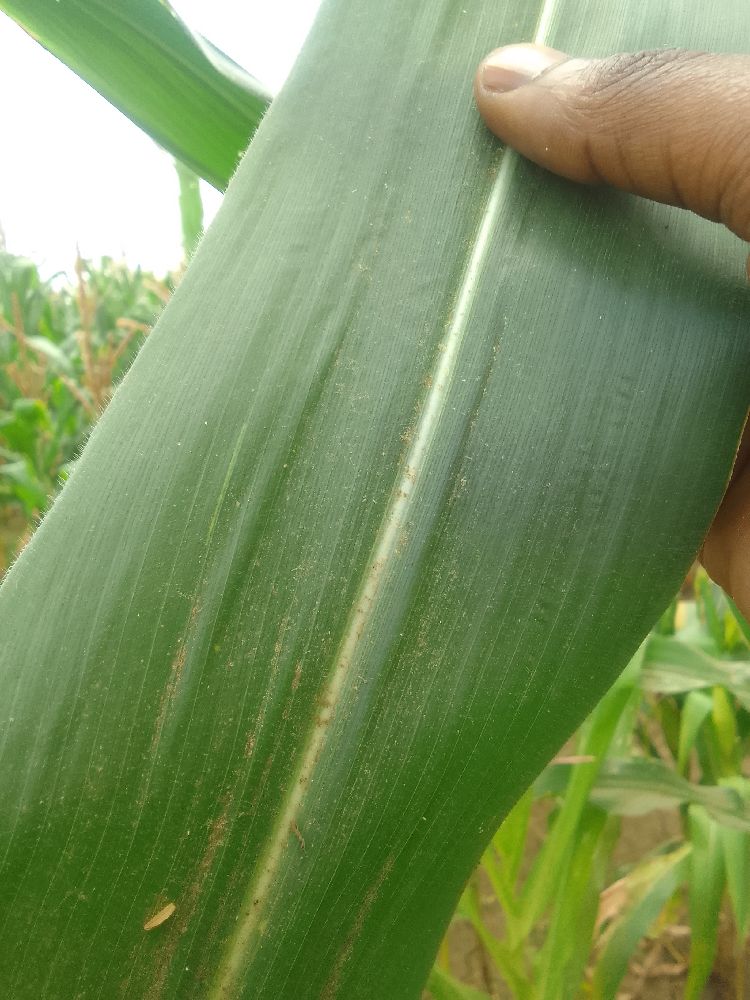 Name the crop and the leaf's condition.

maize, healthy
